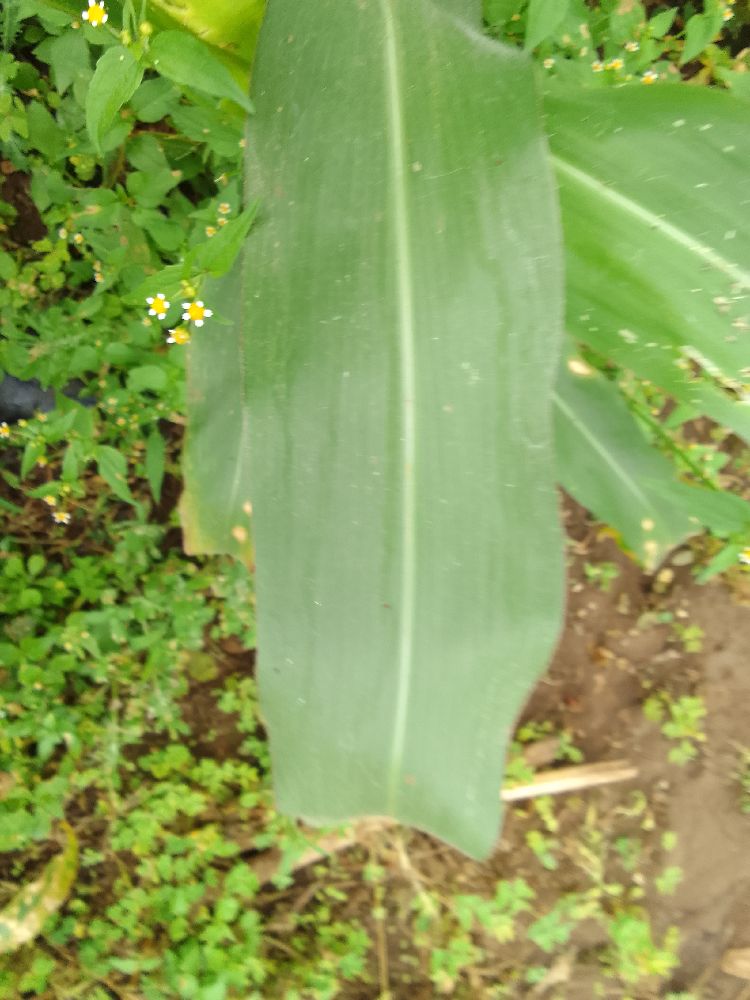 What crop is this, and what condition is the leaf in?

maize, healthy
